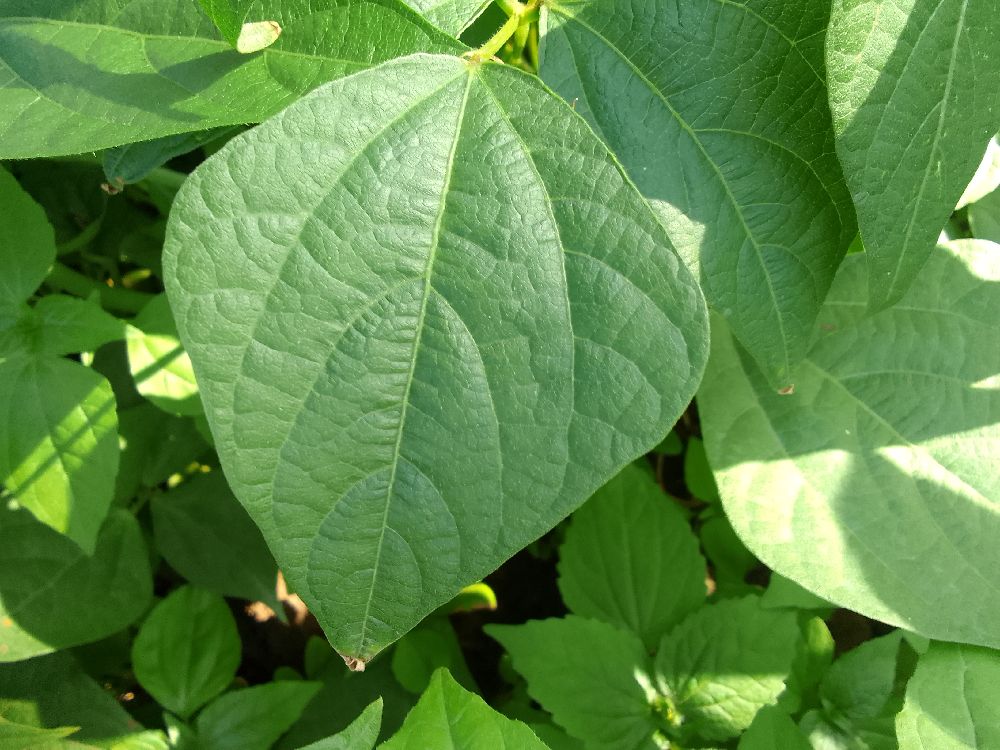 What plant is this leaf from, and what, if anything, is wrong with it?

common bean, healthy
